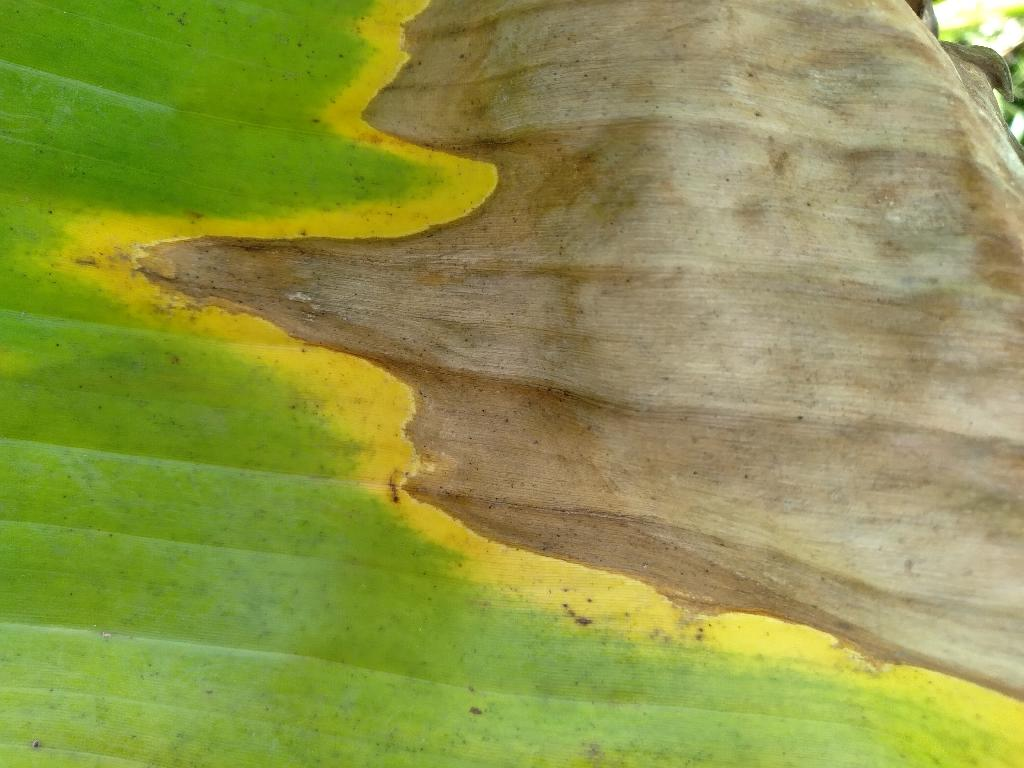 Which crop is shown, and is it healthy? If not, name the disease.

banana, fusarium wilt race 1
